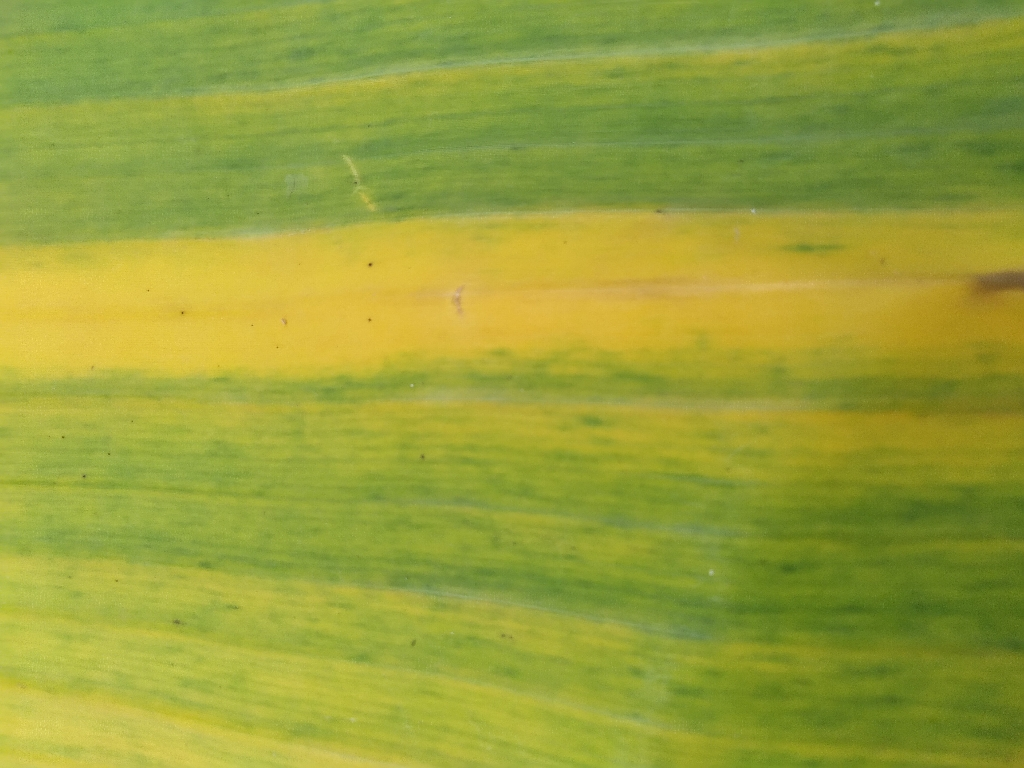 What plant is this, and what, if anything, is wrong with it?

banana, fusarium wilt race 1
